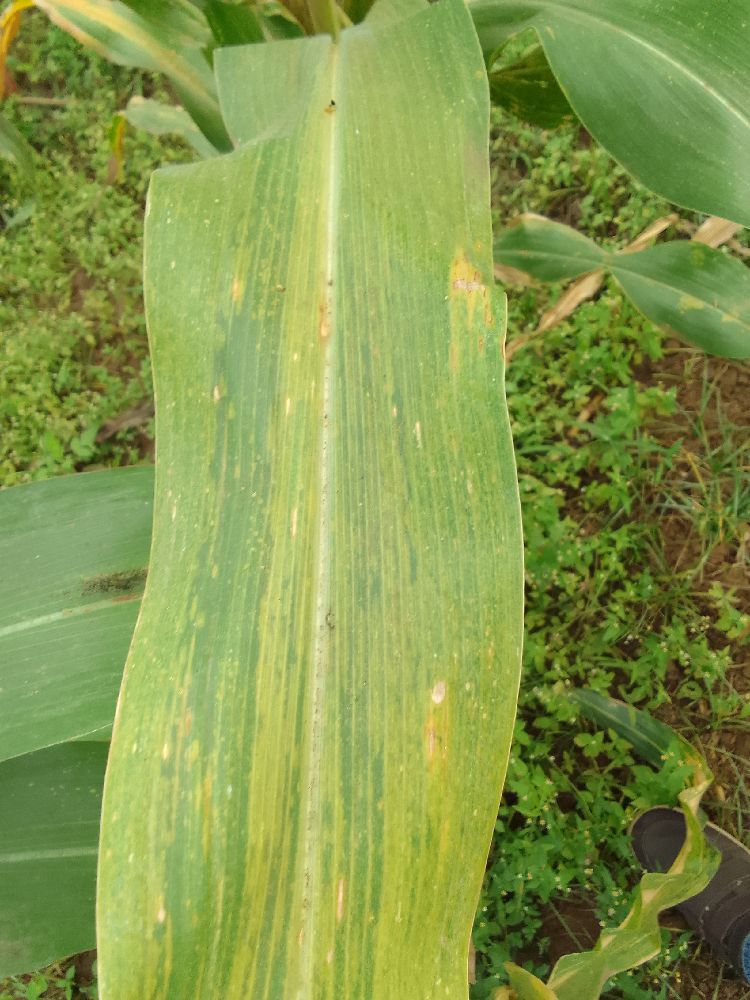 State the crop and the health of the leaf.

maize, maize lethal necrosis
